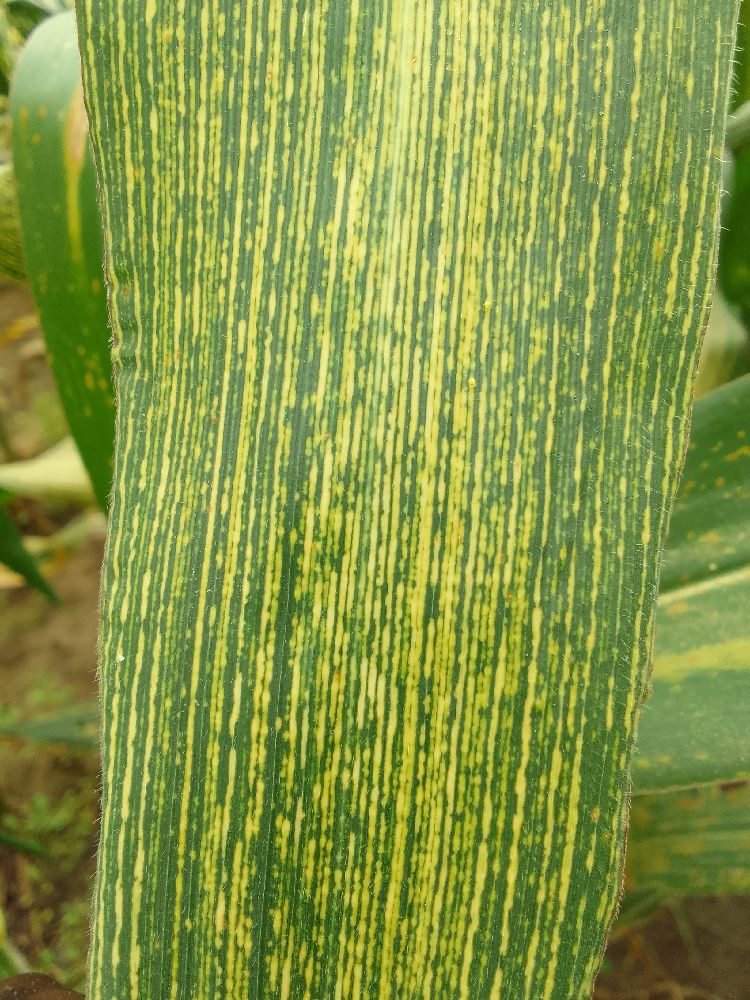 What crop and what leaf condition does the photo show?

maize, maize streak virus
